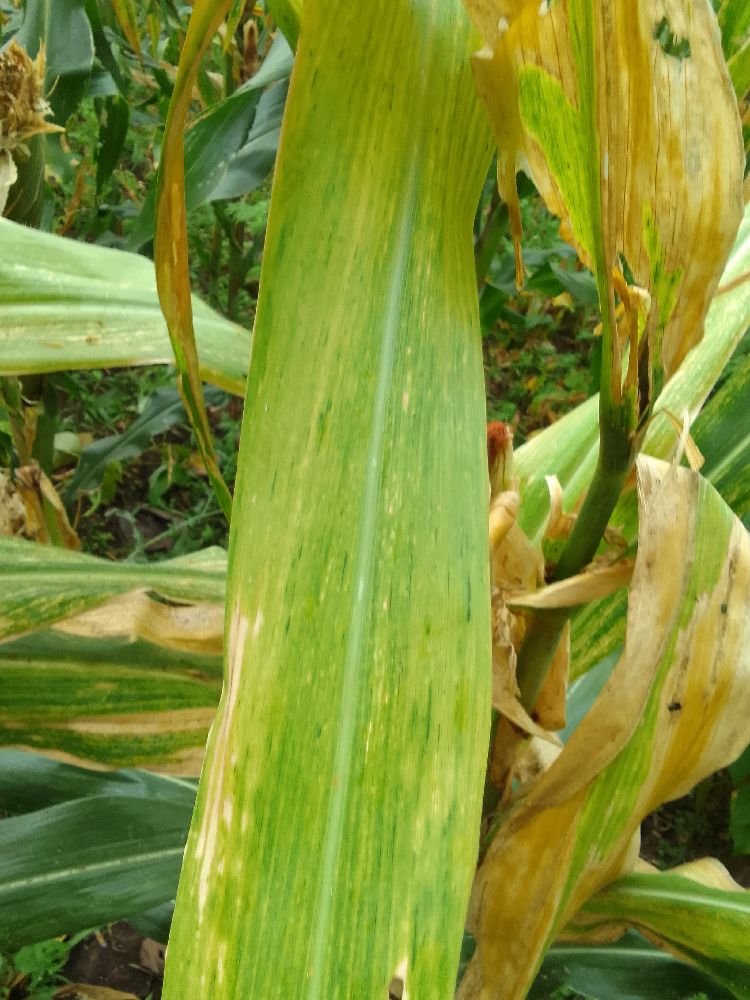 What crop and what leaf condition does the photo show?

maize, maize lethal necrosis
